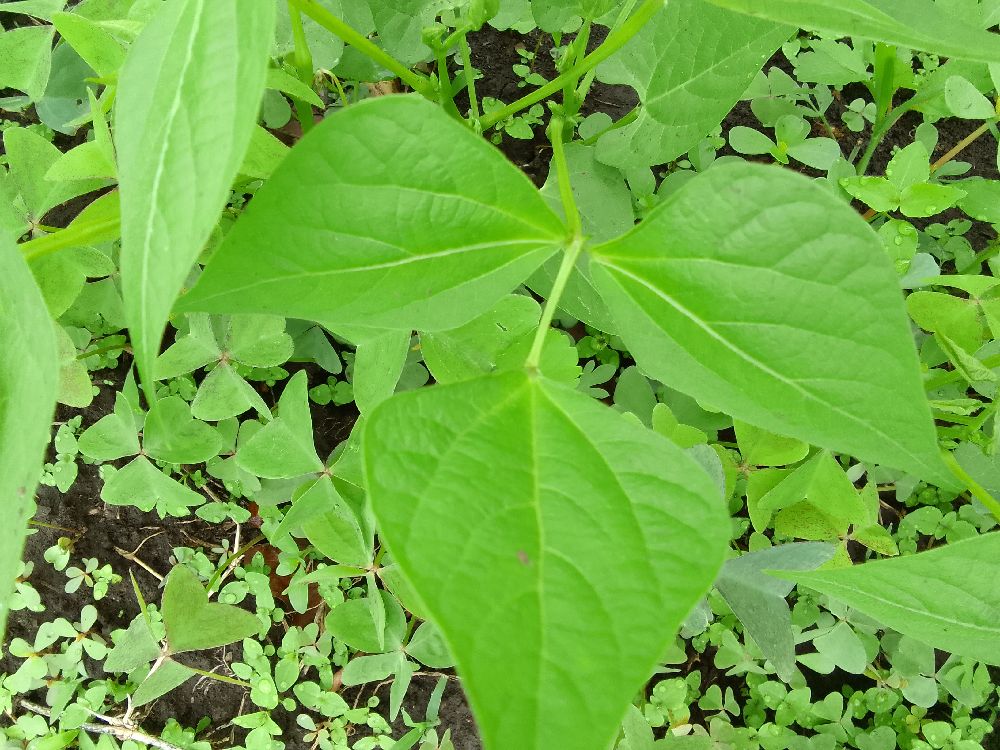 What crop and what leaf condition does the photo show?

common bean, healthy
